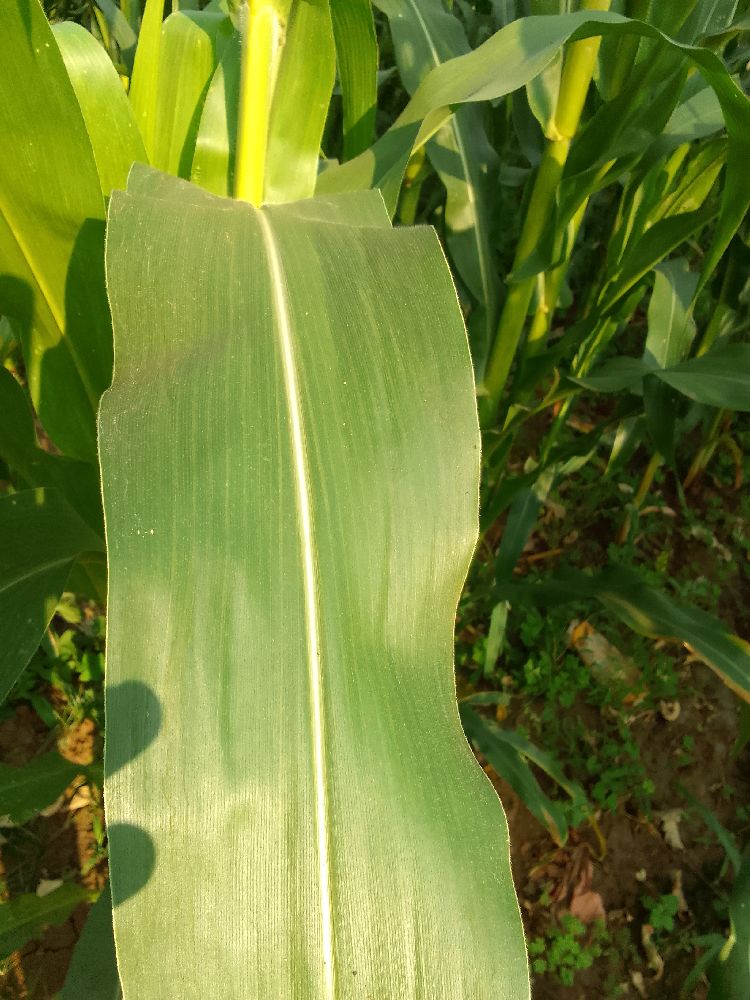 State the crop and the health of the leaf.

maize, healthy
